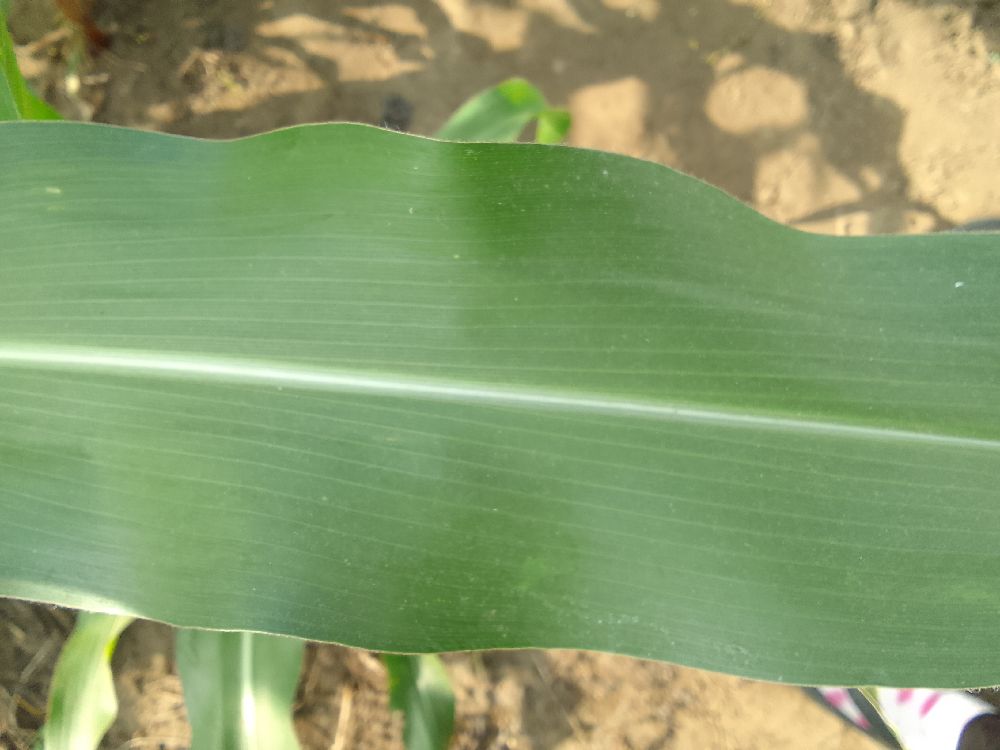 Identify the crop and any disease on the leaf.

maize, healthy
